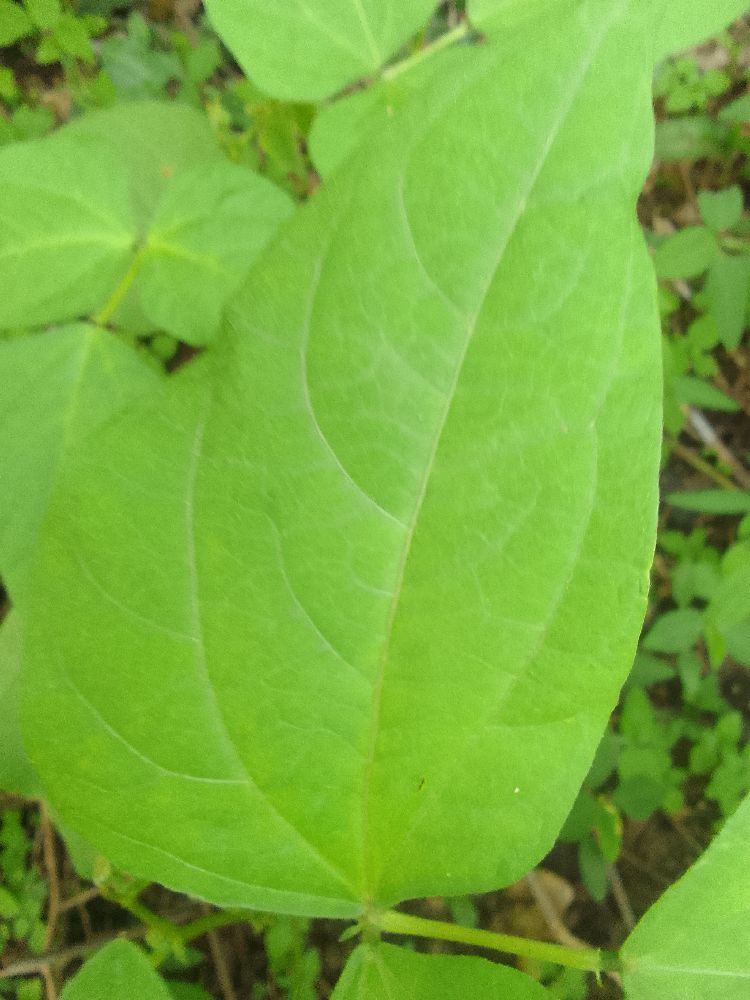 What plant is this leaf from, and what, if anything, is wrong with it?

common bean, healthy
